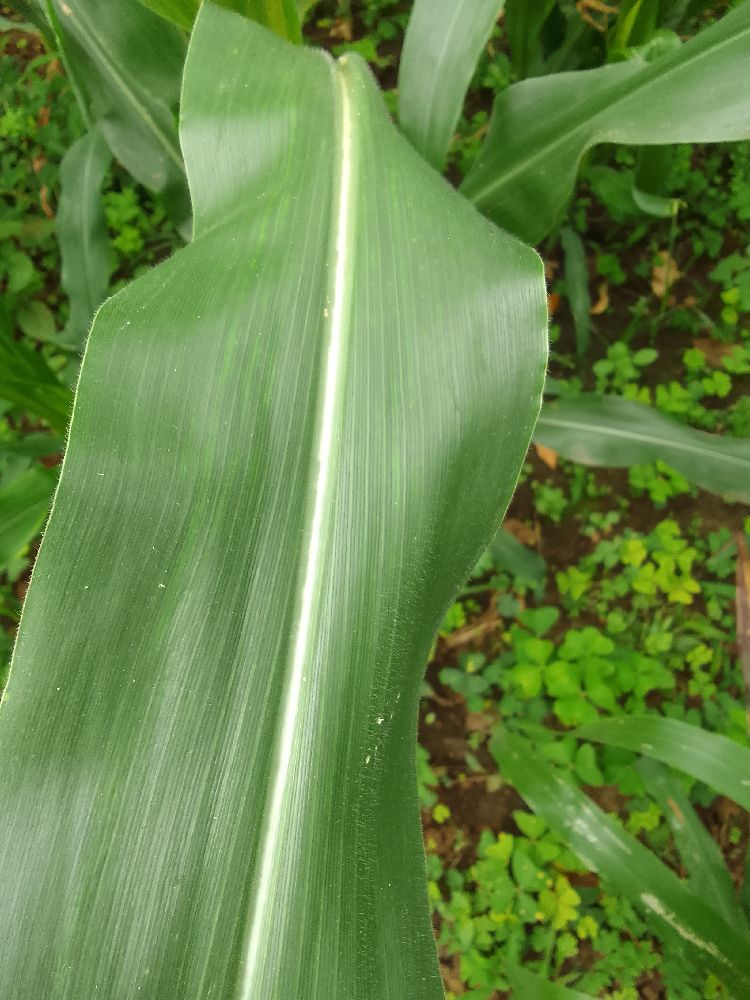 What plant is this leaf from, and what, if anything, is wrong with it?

maize, healthy
